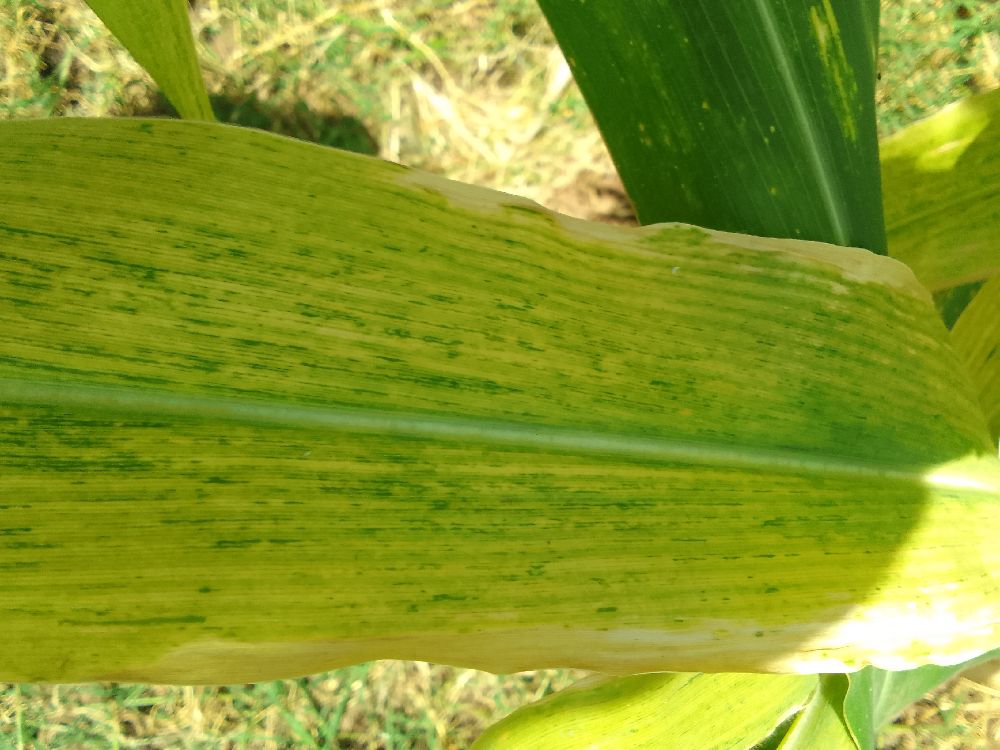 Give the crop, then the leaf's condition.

maize, maize lethal necrosis
